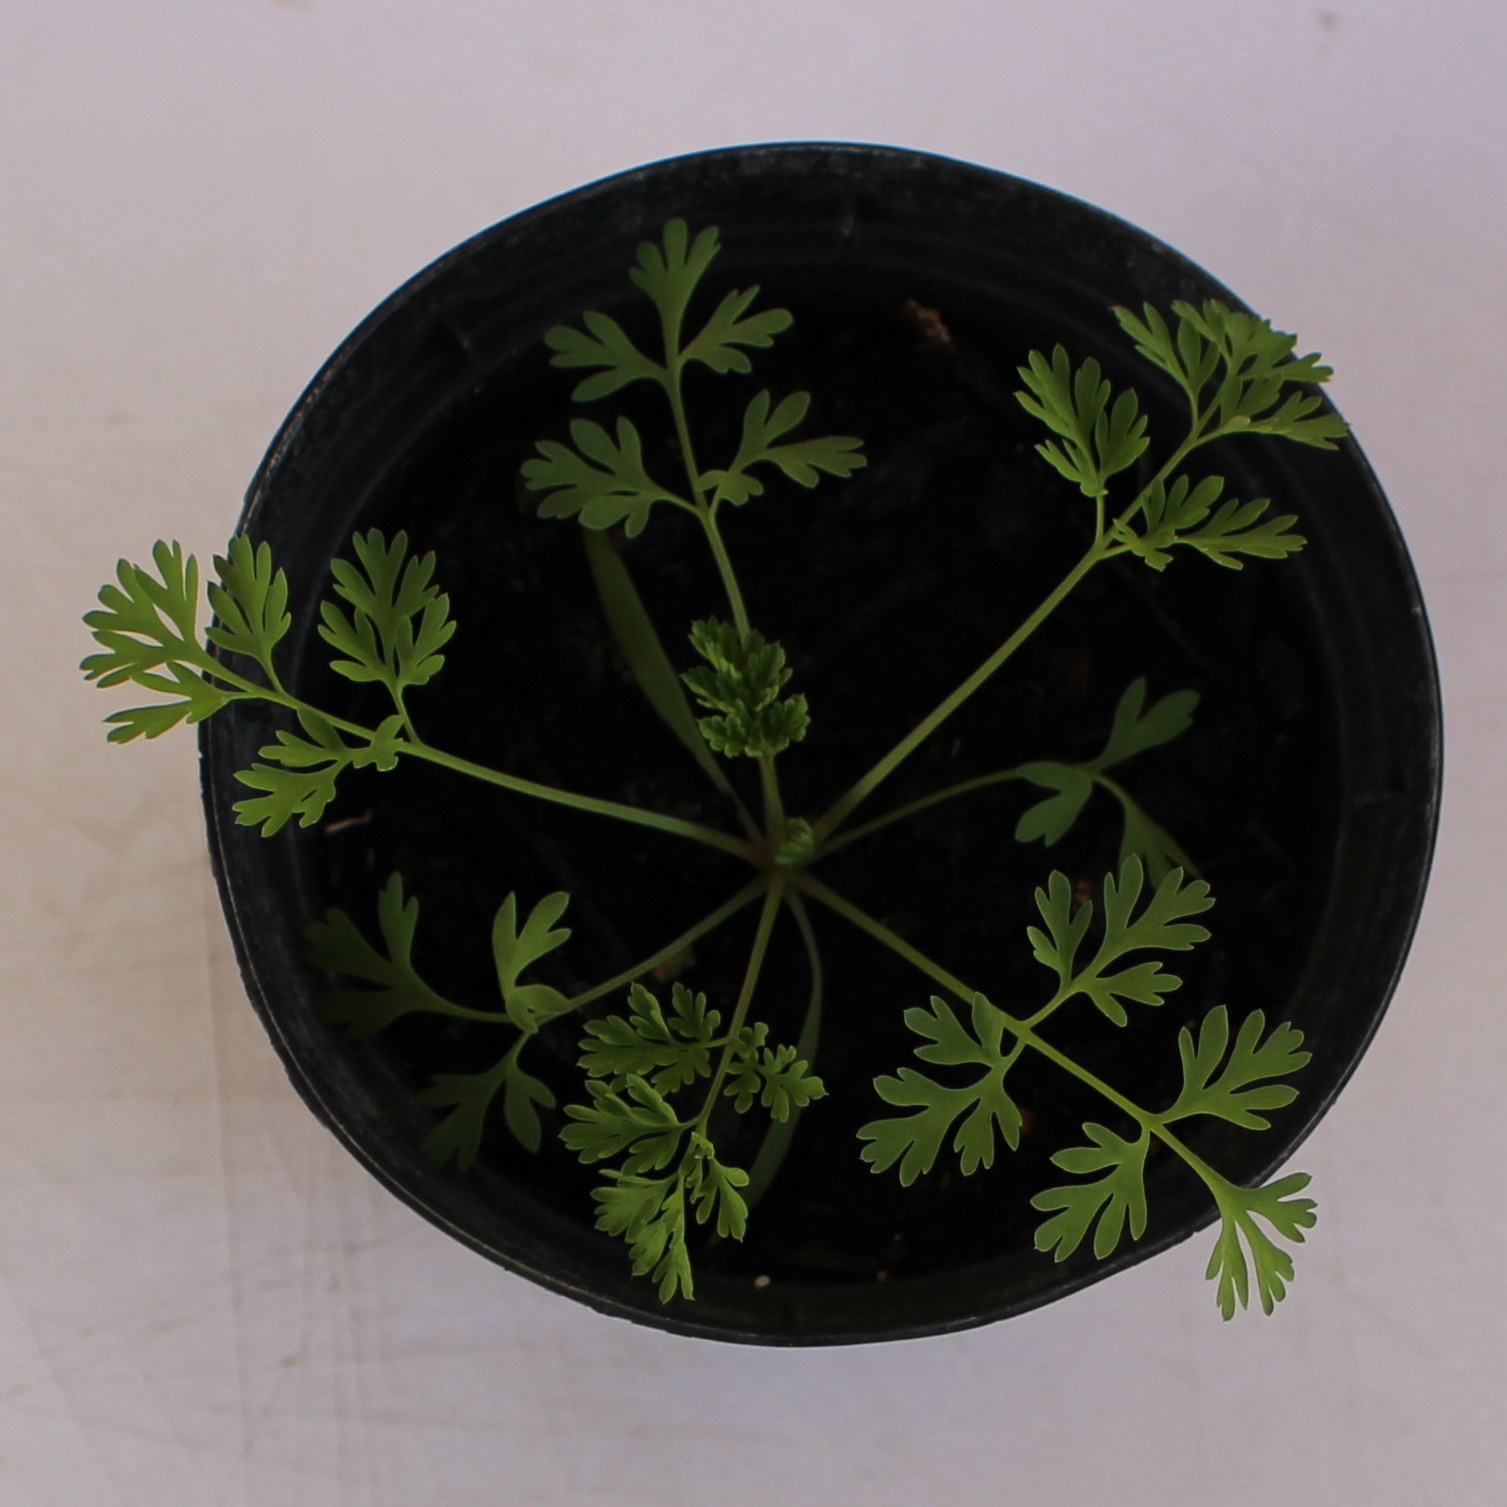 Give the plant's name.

Fumaria officinalis
